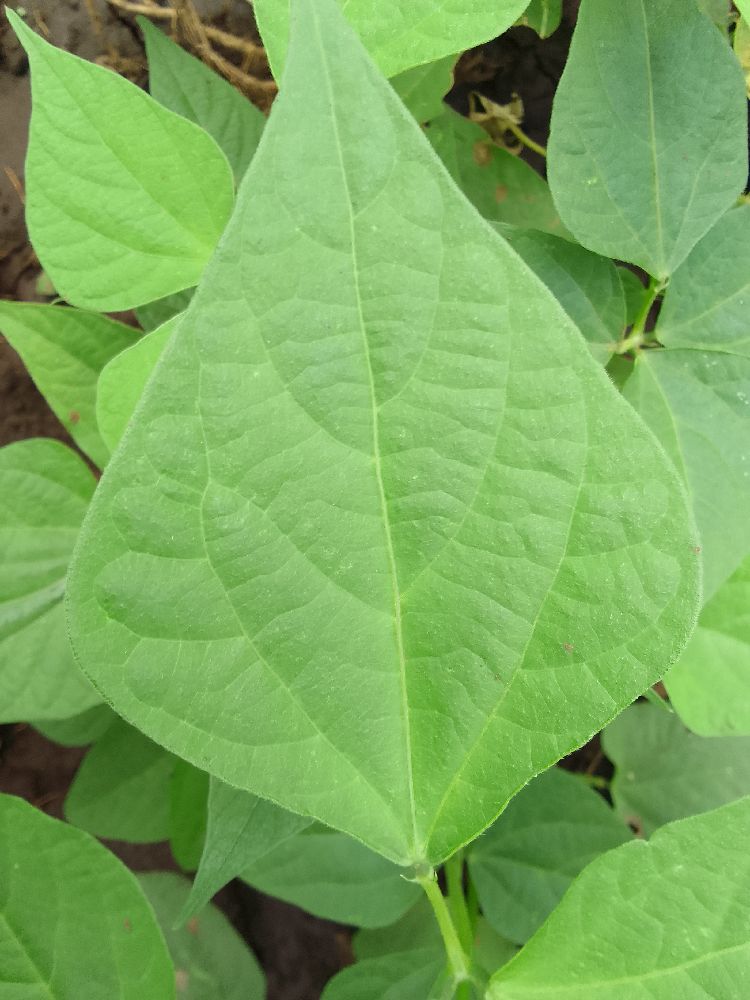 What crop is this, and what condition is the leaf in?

common bean, healthy
